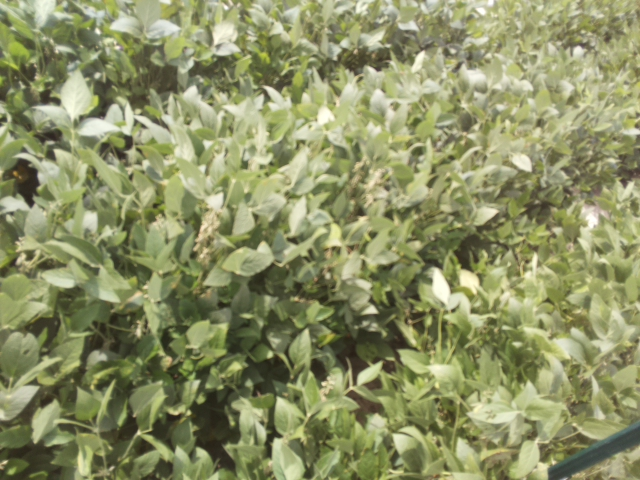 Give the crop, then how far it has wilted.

soybean, slight leaflet or petiole turgor loss in upper canopy
